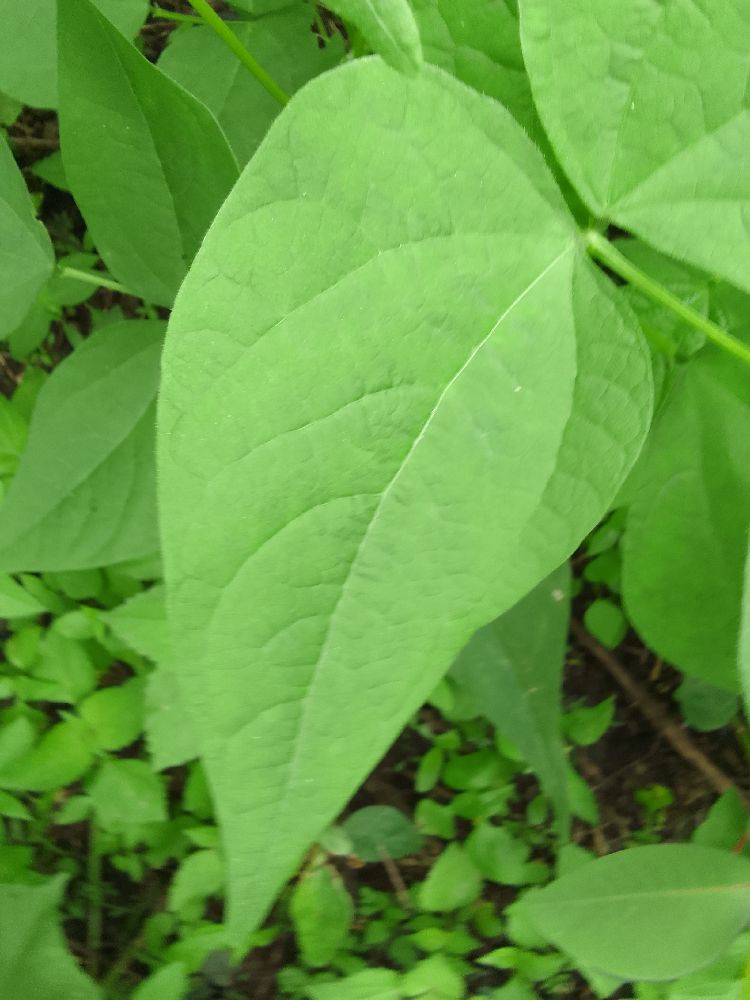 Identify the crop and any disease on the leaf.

common bean, healthy
